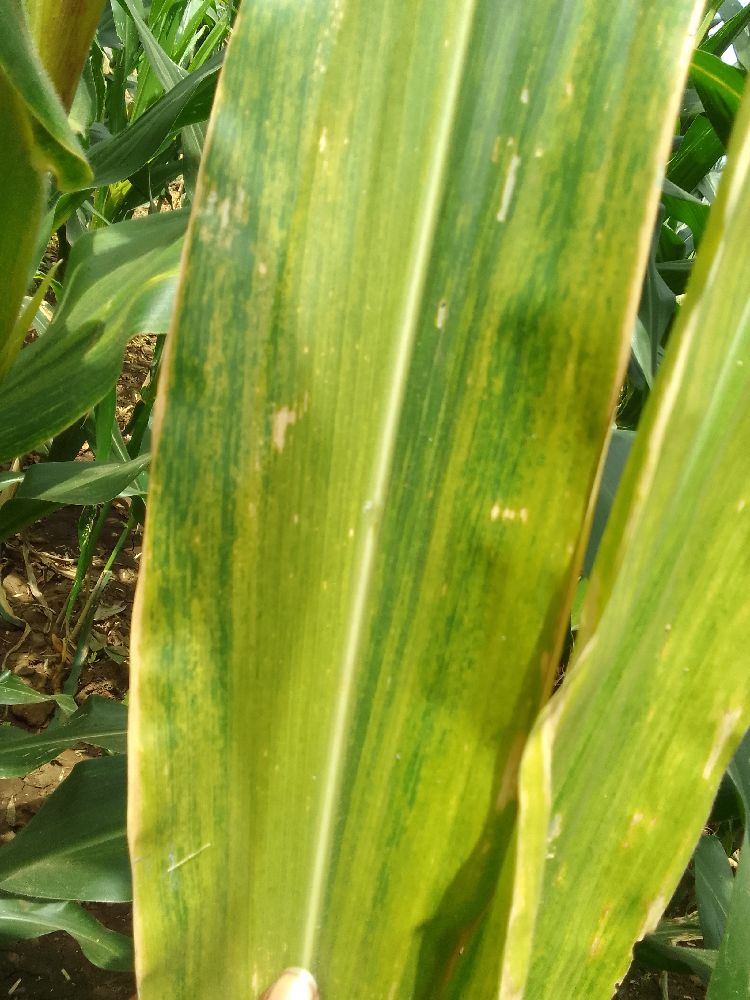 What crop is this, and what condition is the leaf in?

maize, maize lethal necrosis
